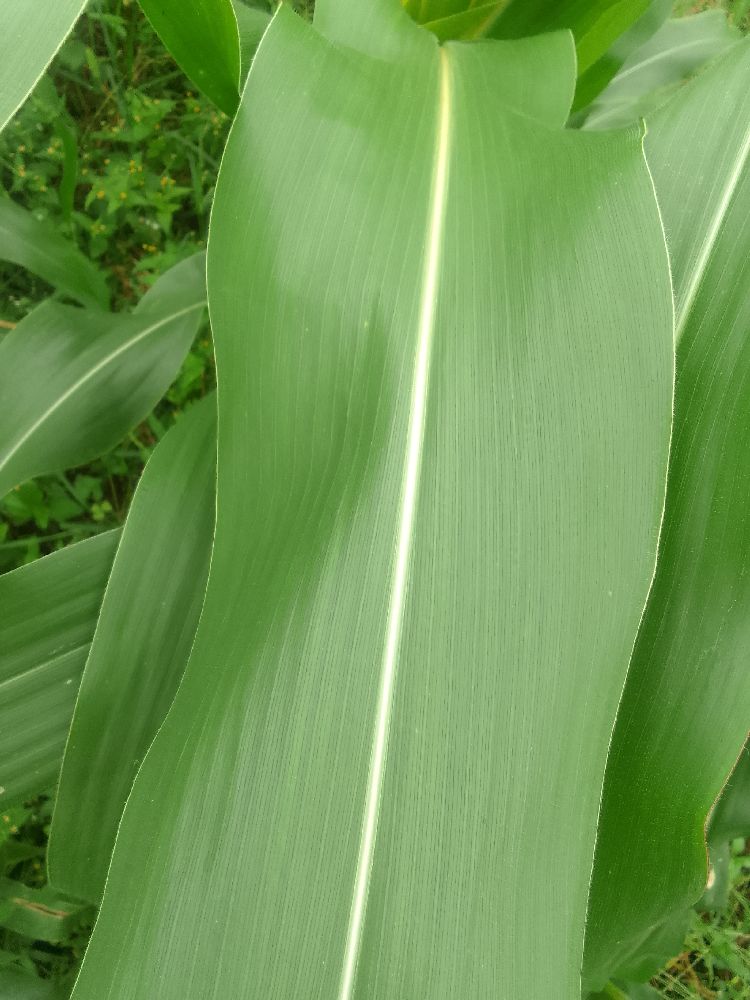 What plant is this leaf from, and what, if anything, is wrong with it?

maize, healthy
